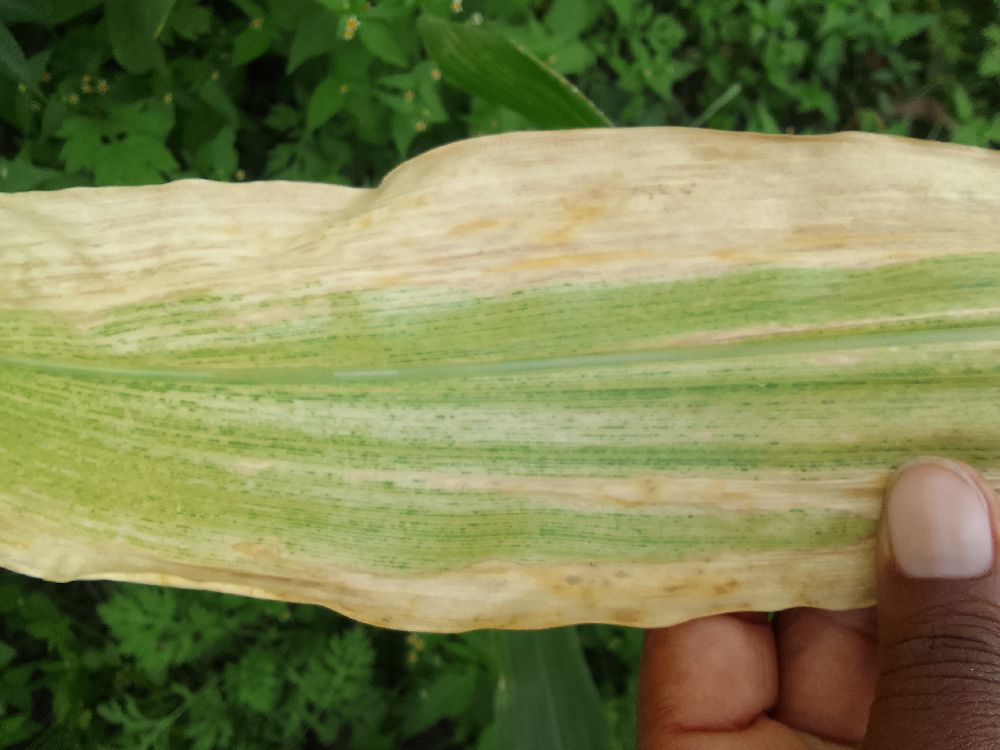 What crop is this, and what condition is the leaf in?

maize, maize lethal necrosis
